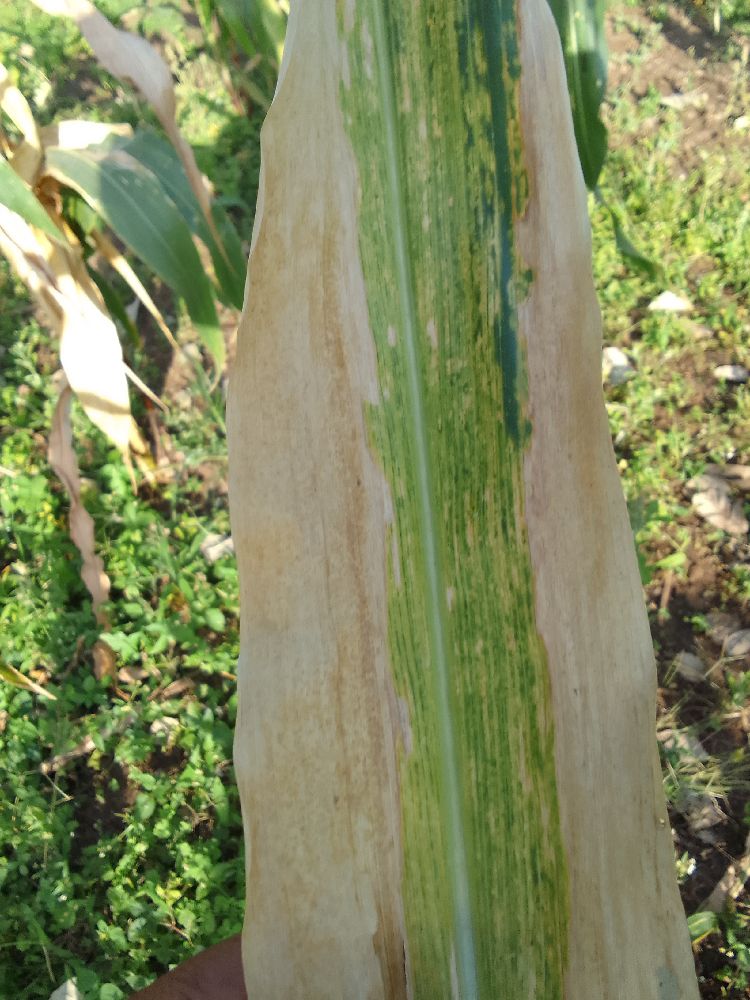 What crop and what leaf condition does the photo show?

maize, maize lethal necrosis
